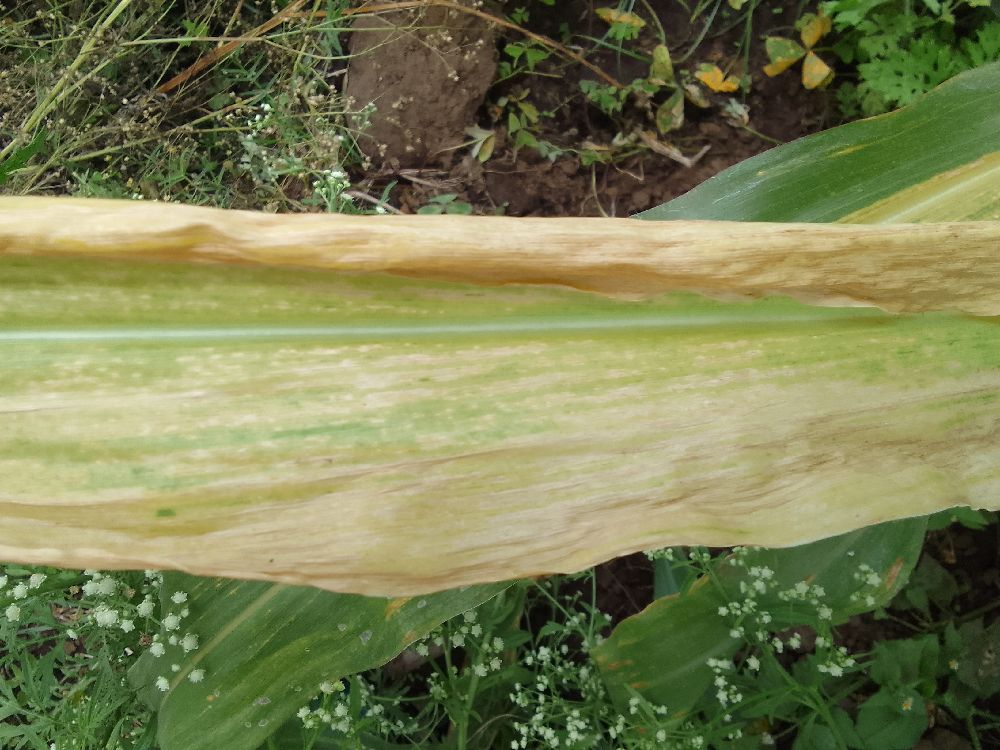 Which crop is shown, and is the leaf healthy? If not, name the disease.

maize, maize lethal necrosis
